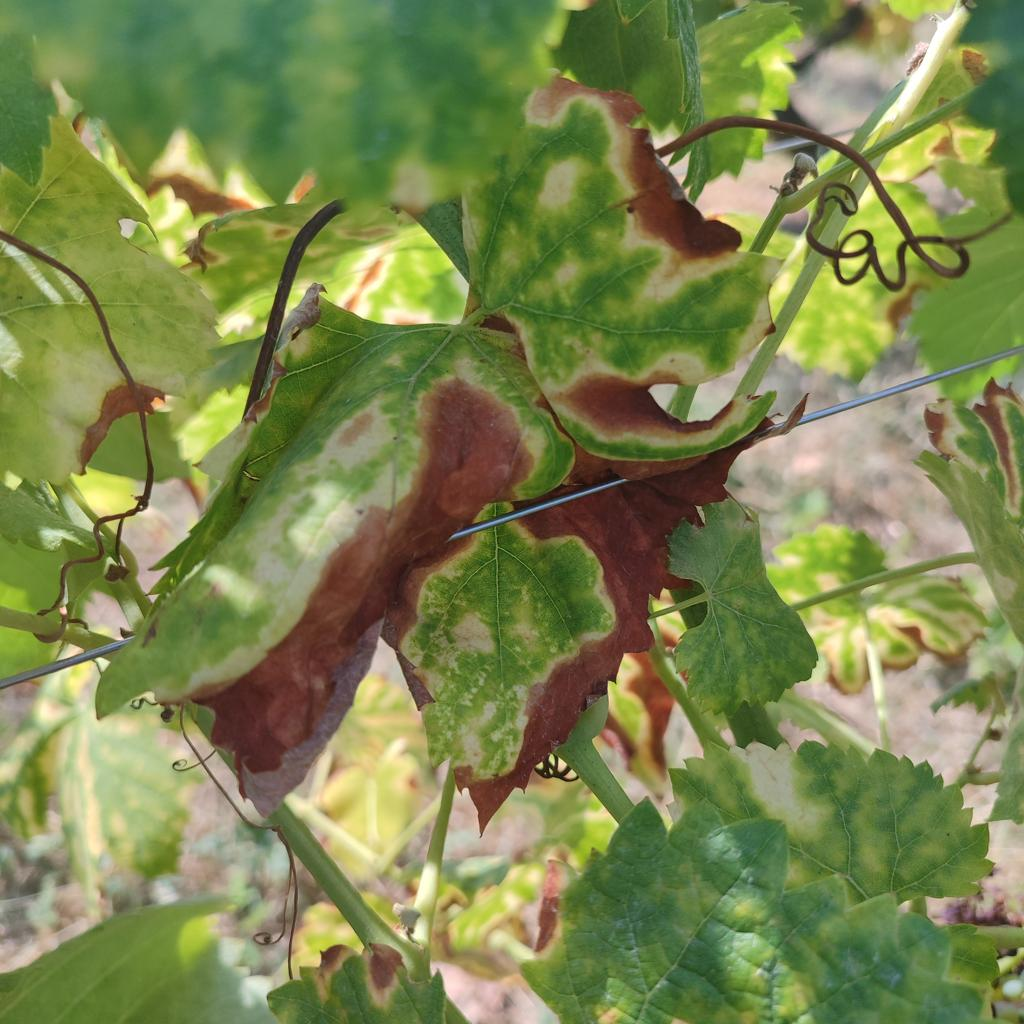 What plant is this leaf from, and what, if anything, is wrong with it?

grapevine, esca complex
